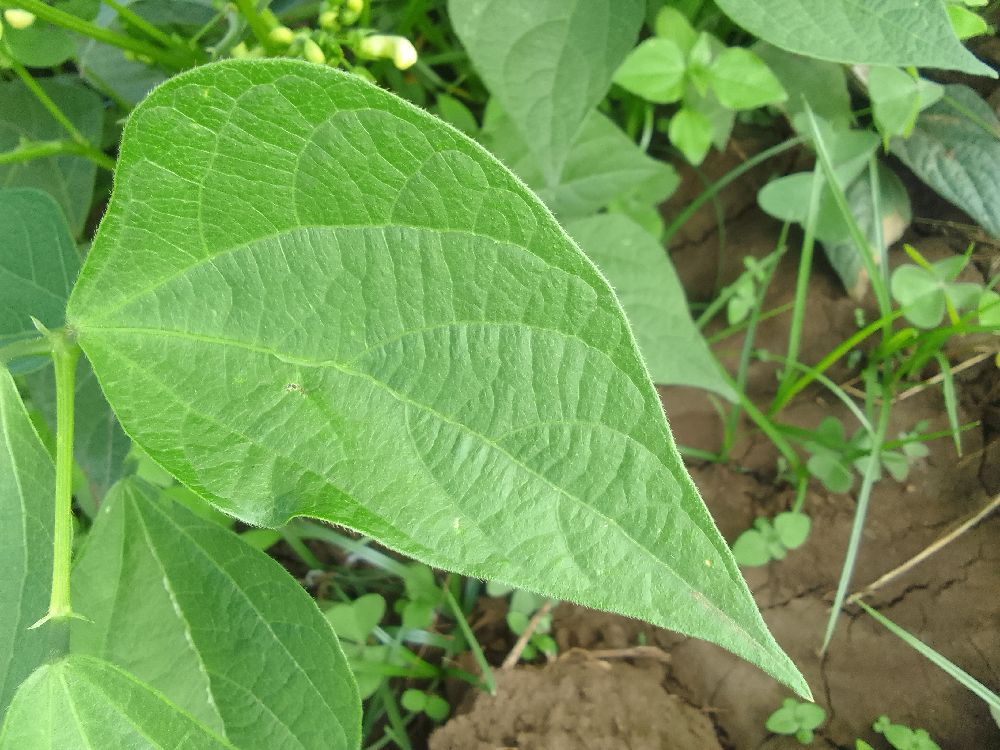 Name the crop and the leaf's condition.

common bean, healthy
